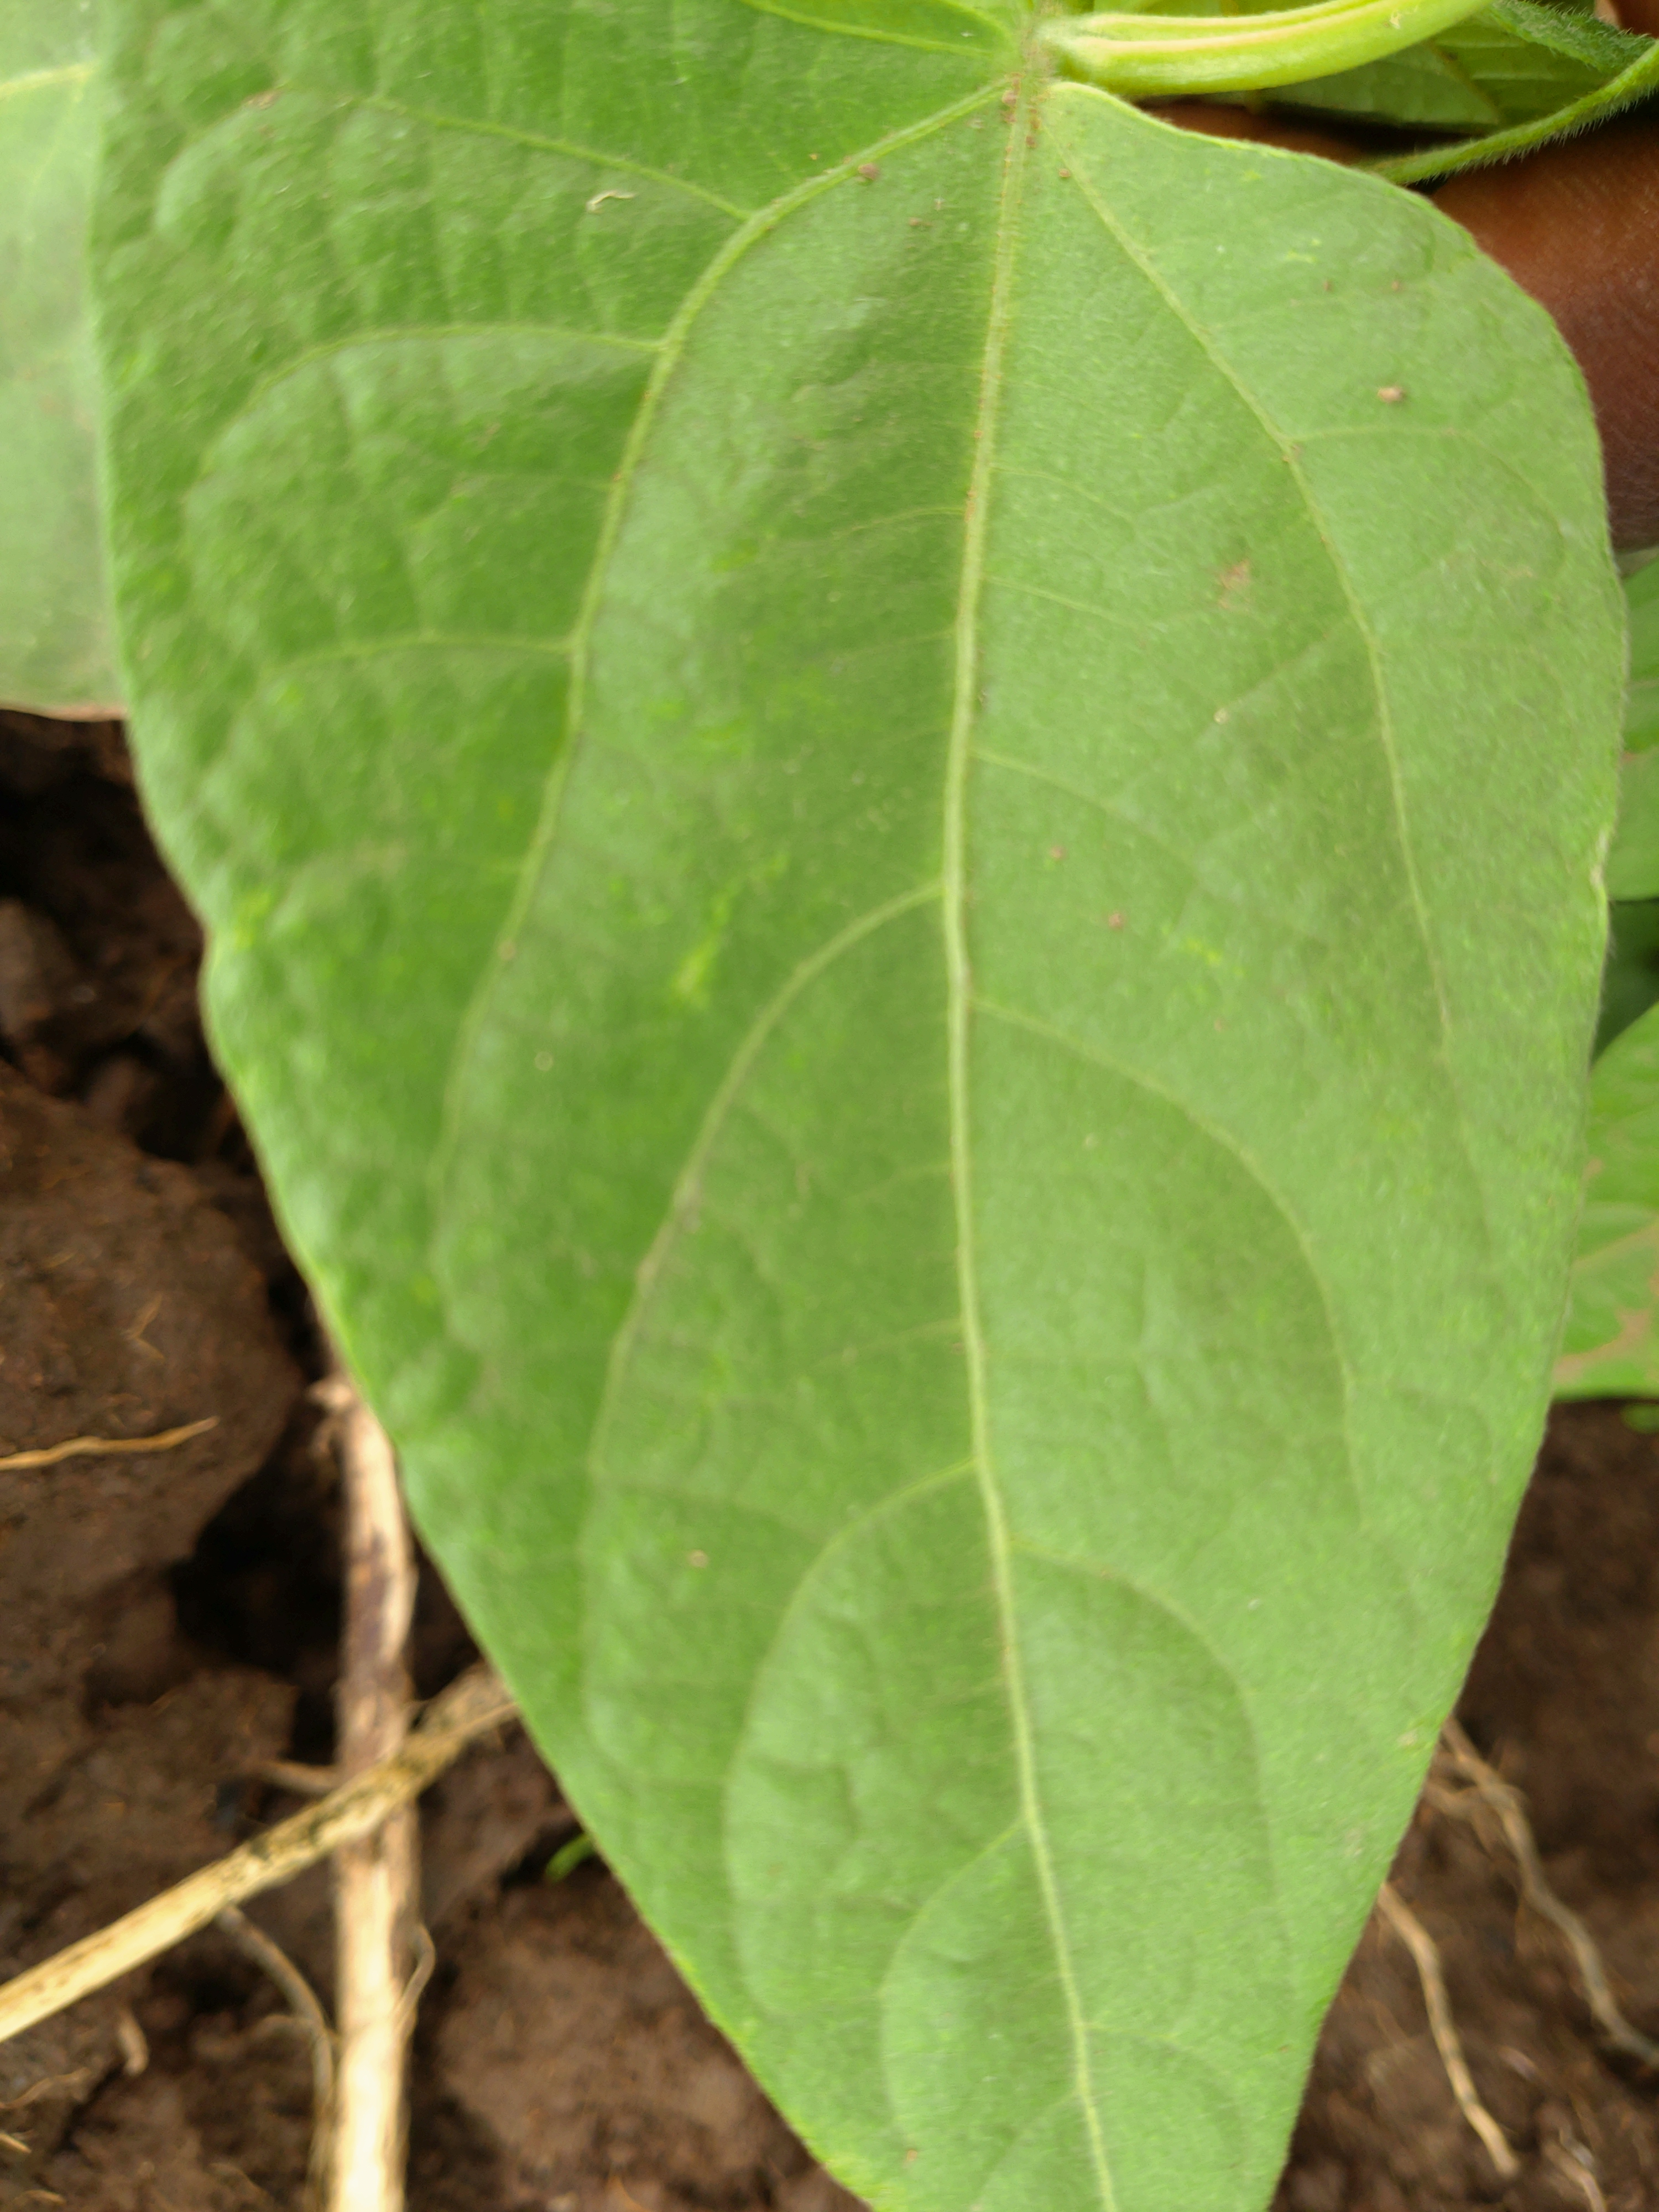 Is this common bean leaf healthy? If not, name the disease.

healthy
